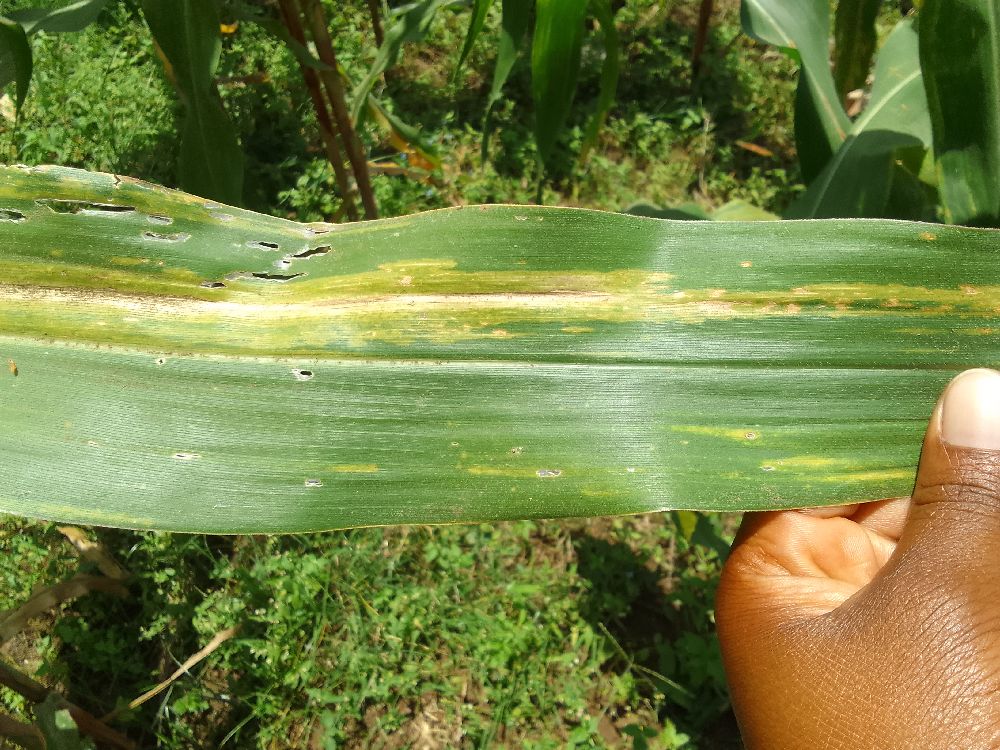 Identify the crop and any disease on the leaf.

maize, maize lethal necrosis
